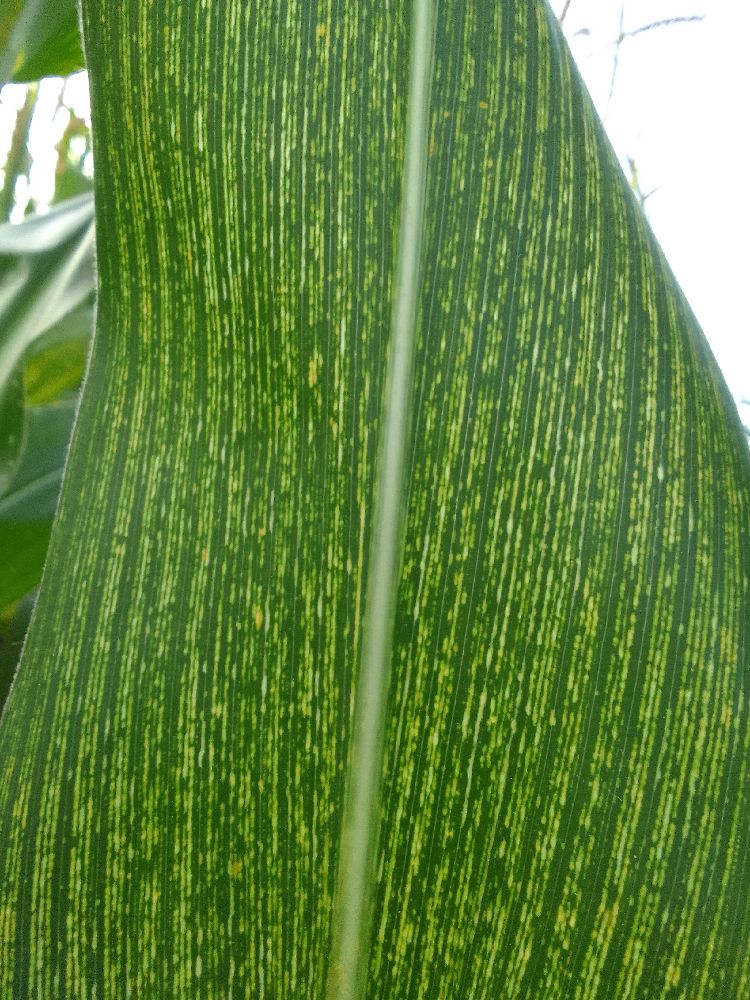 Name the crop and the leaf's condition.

maize, maize streak virus
